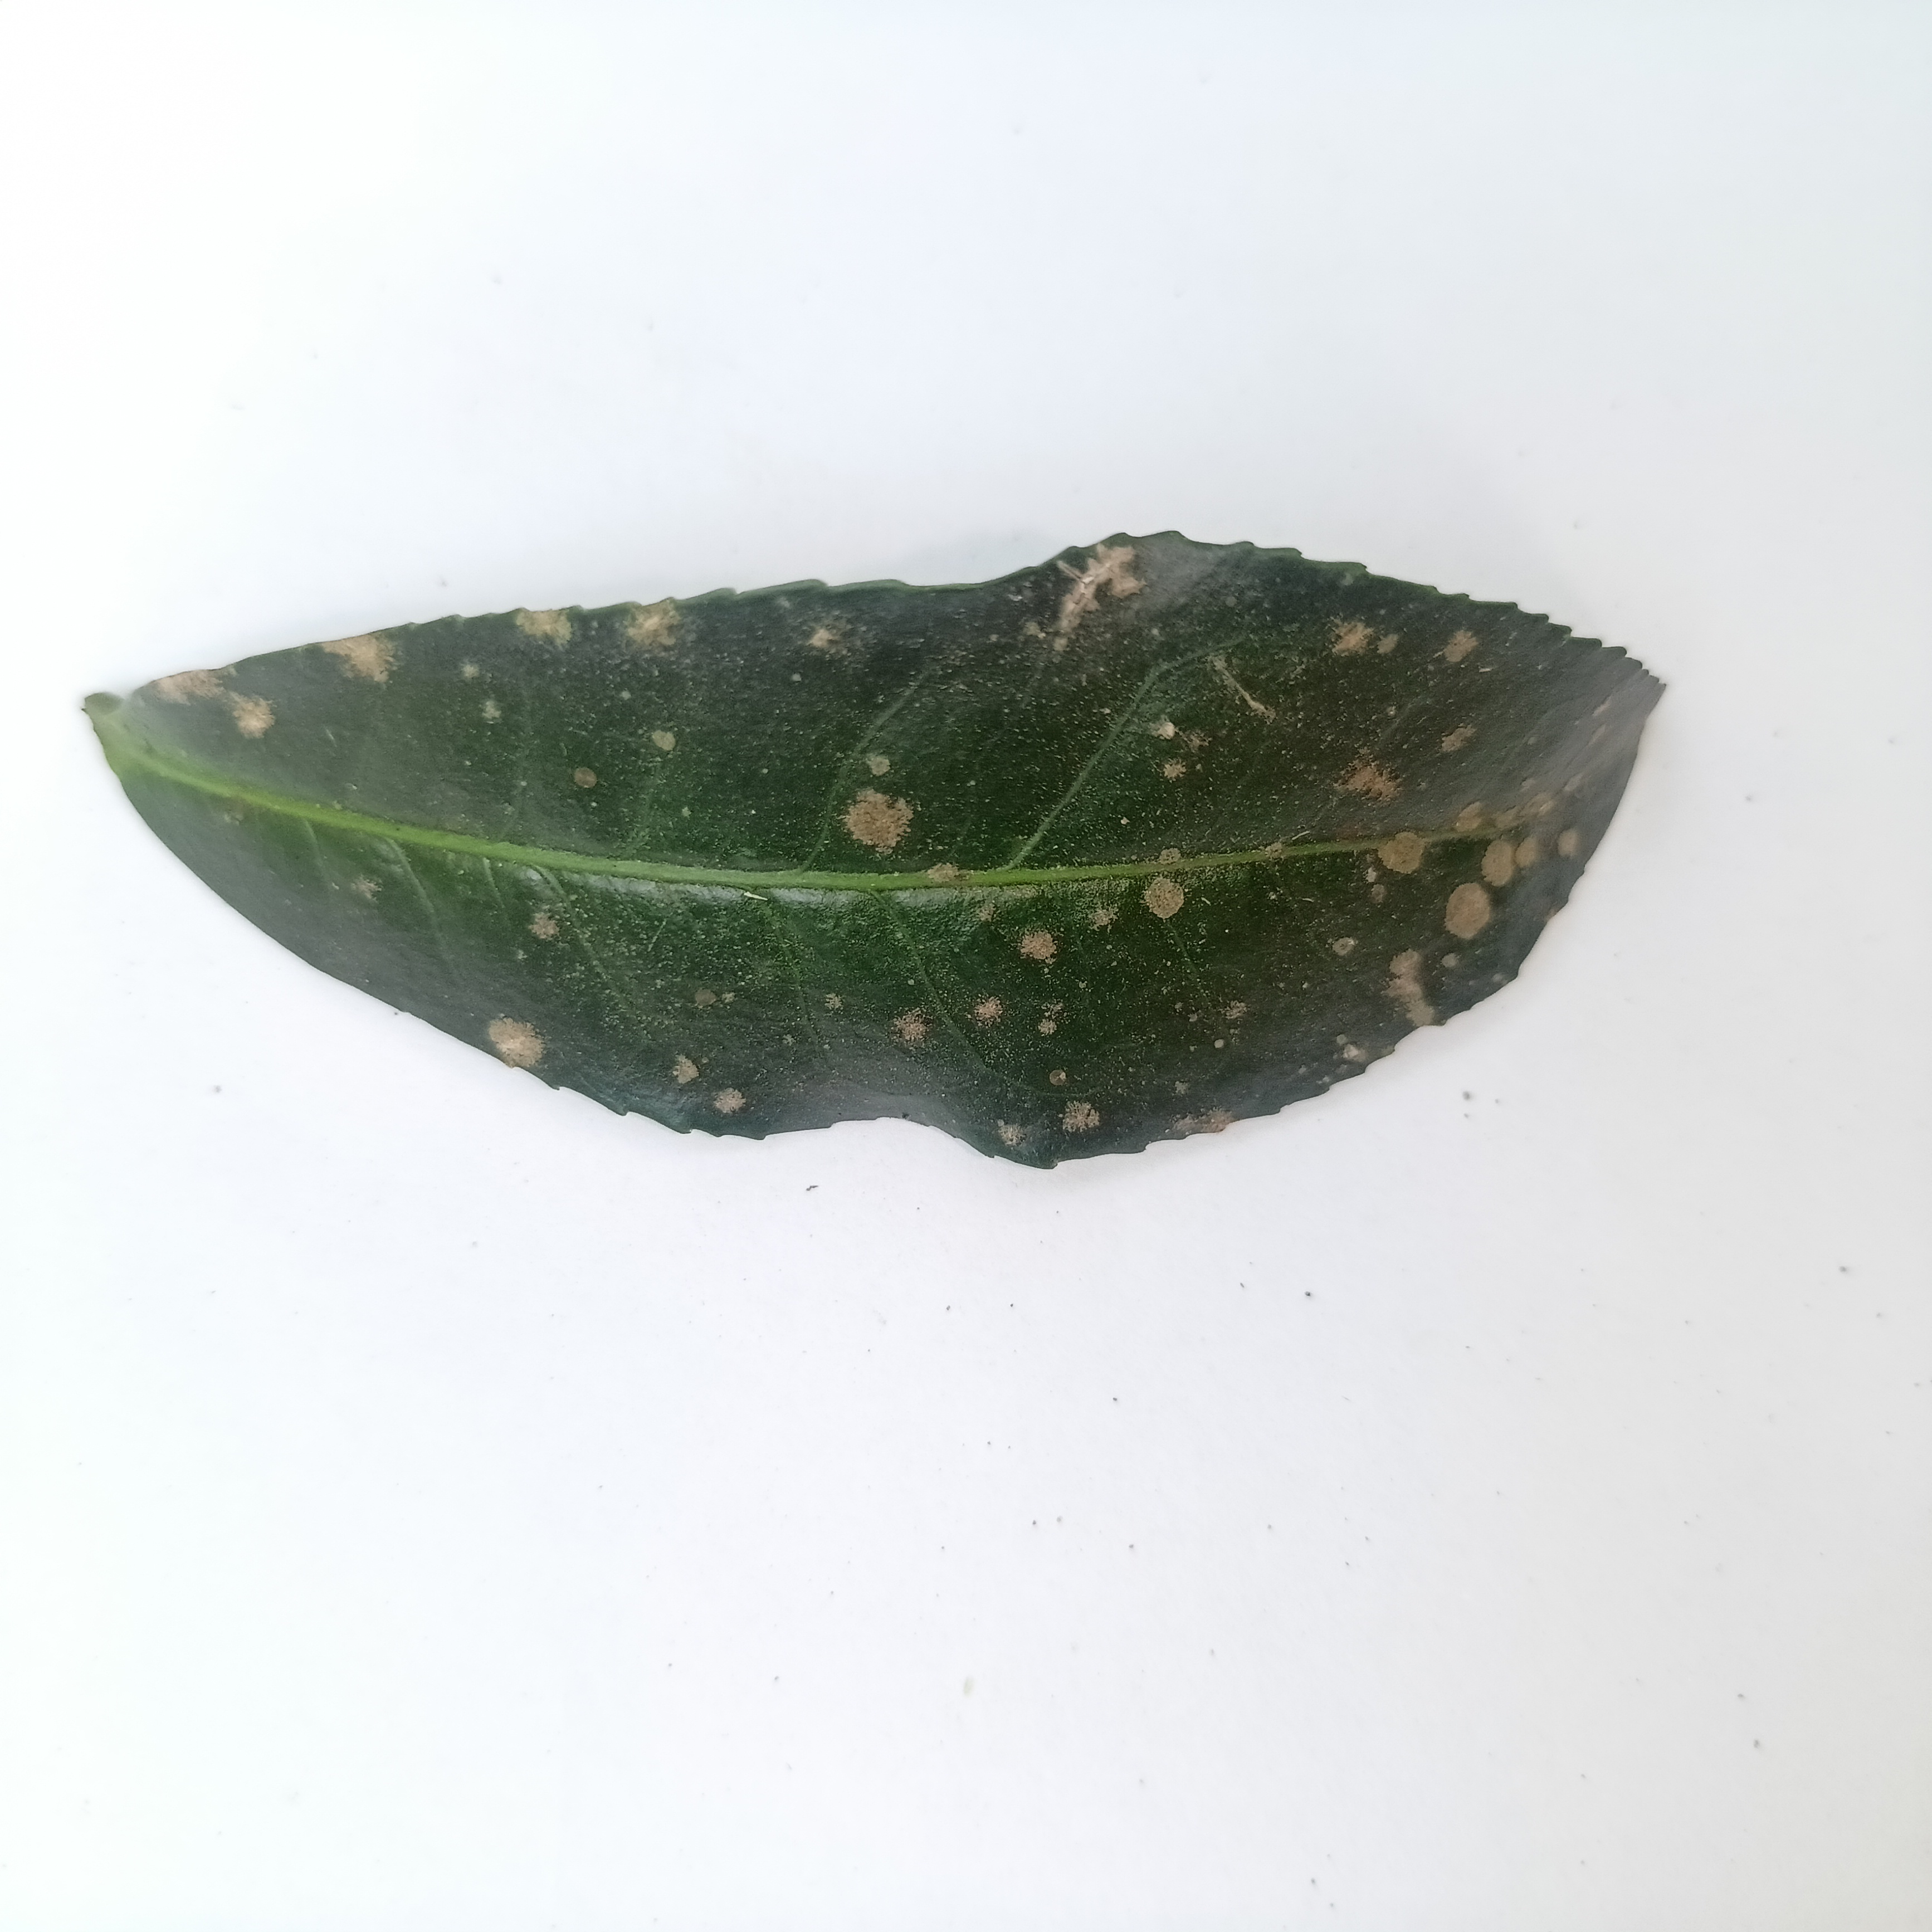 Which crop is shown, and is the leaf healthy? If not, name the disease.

tea, algal leaf
